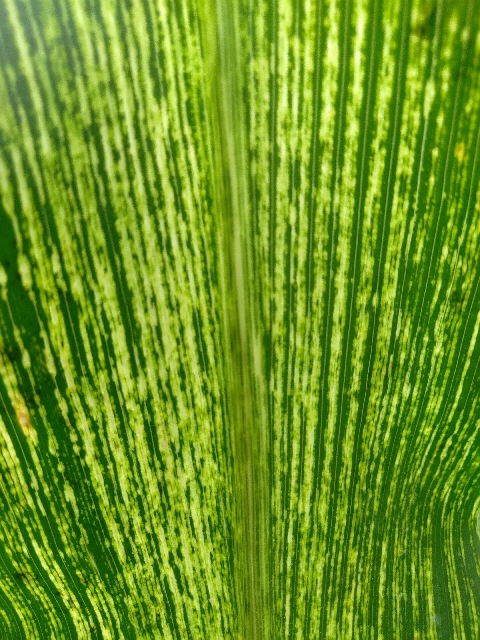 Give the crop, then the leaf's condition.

maize, maize streak virus
